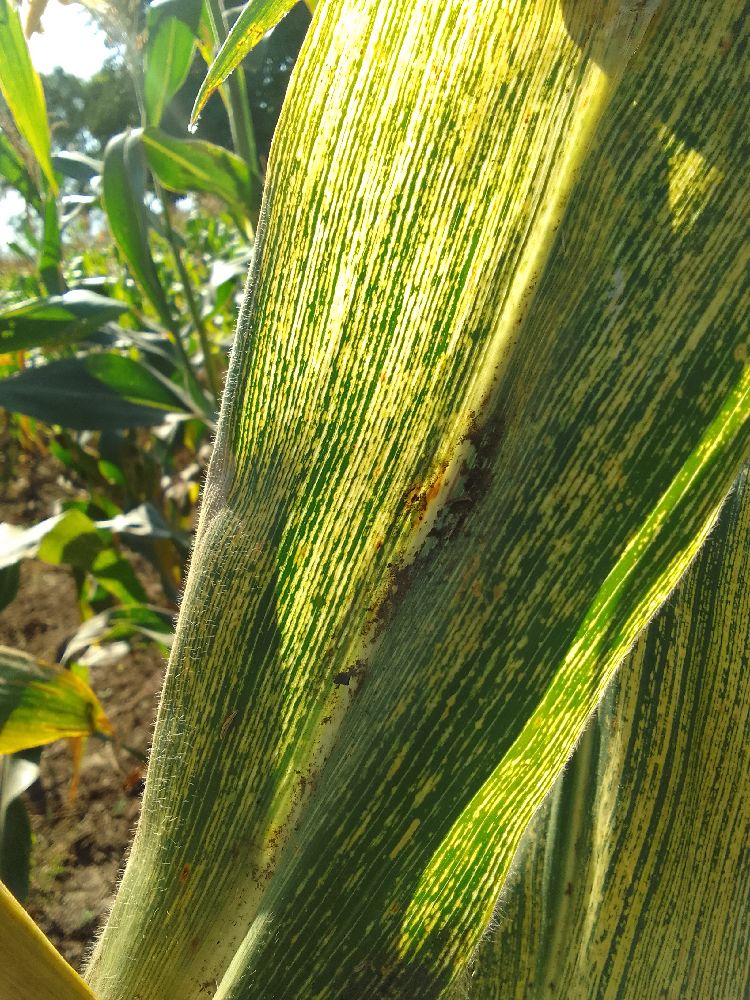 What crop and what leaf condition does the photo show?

maize, maize streak virus
